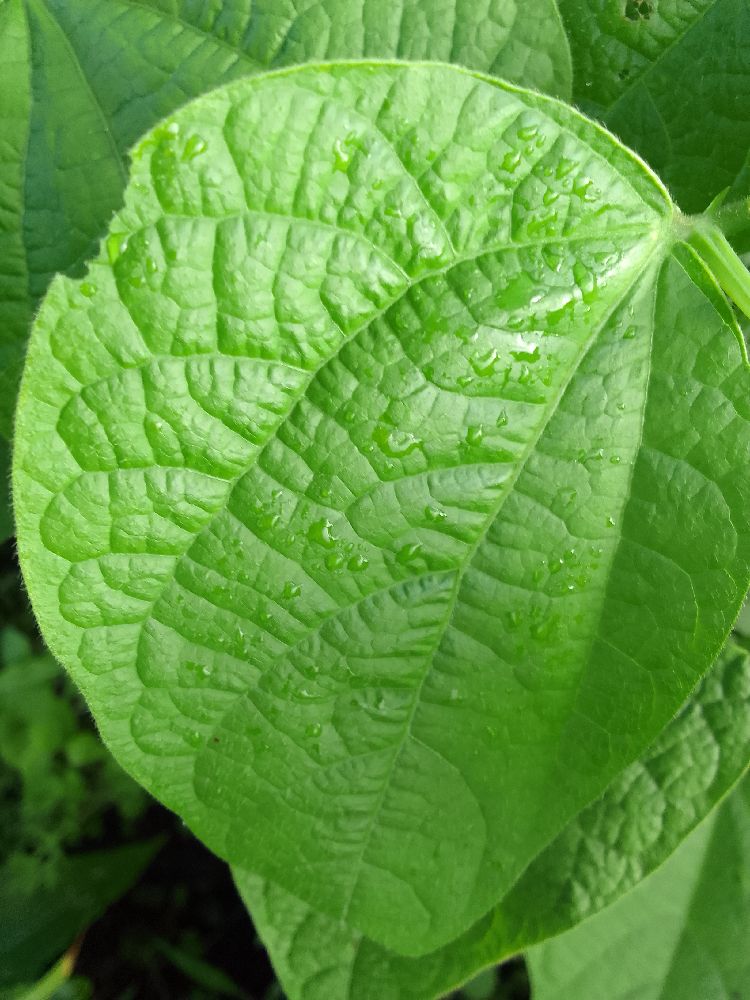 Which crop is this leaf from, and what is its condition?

common bean, healthy
